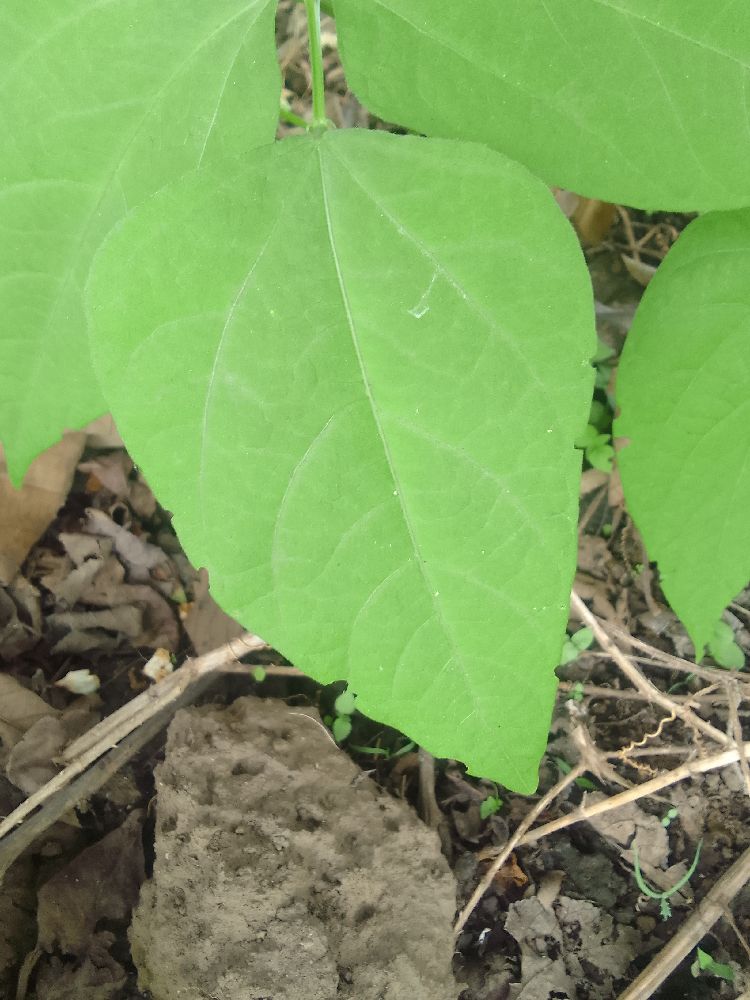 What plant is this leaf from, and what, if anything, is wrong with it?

common bean, healthy
